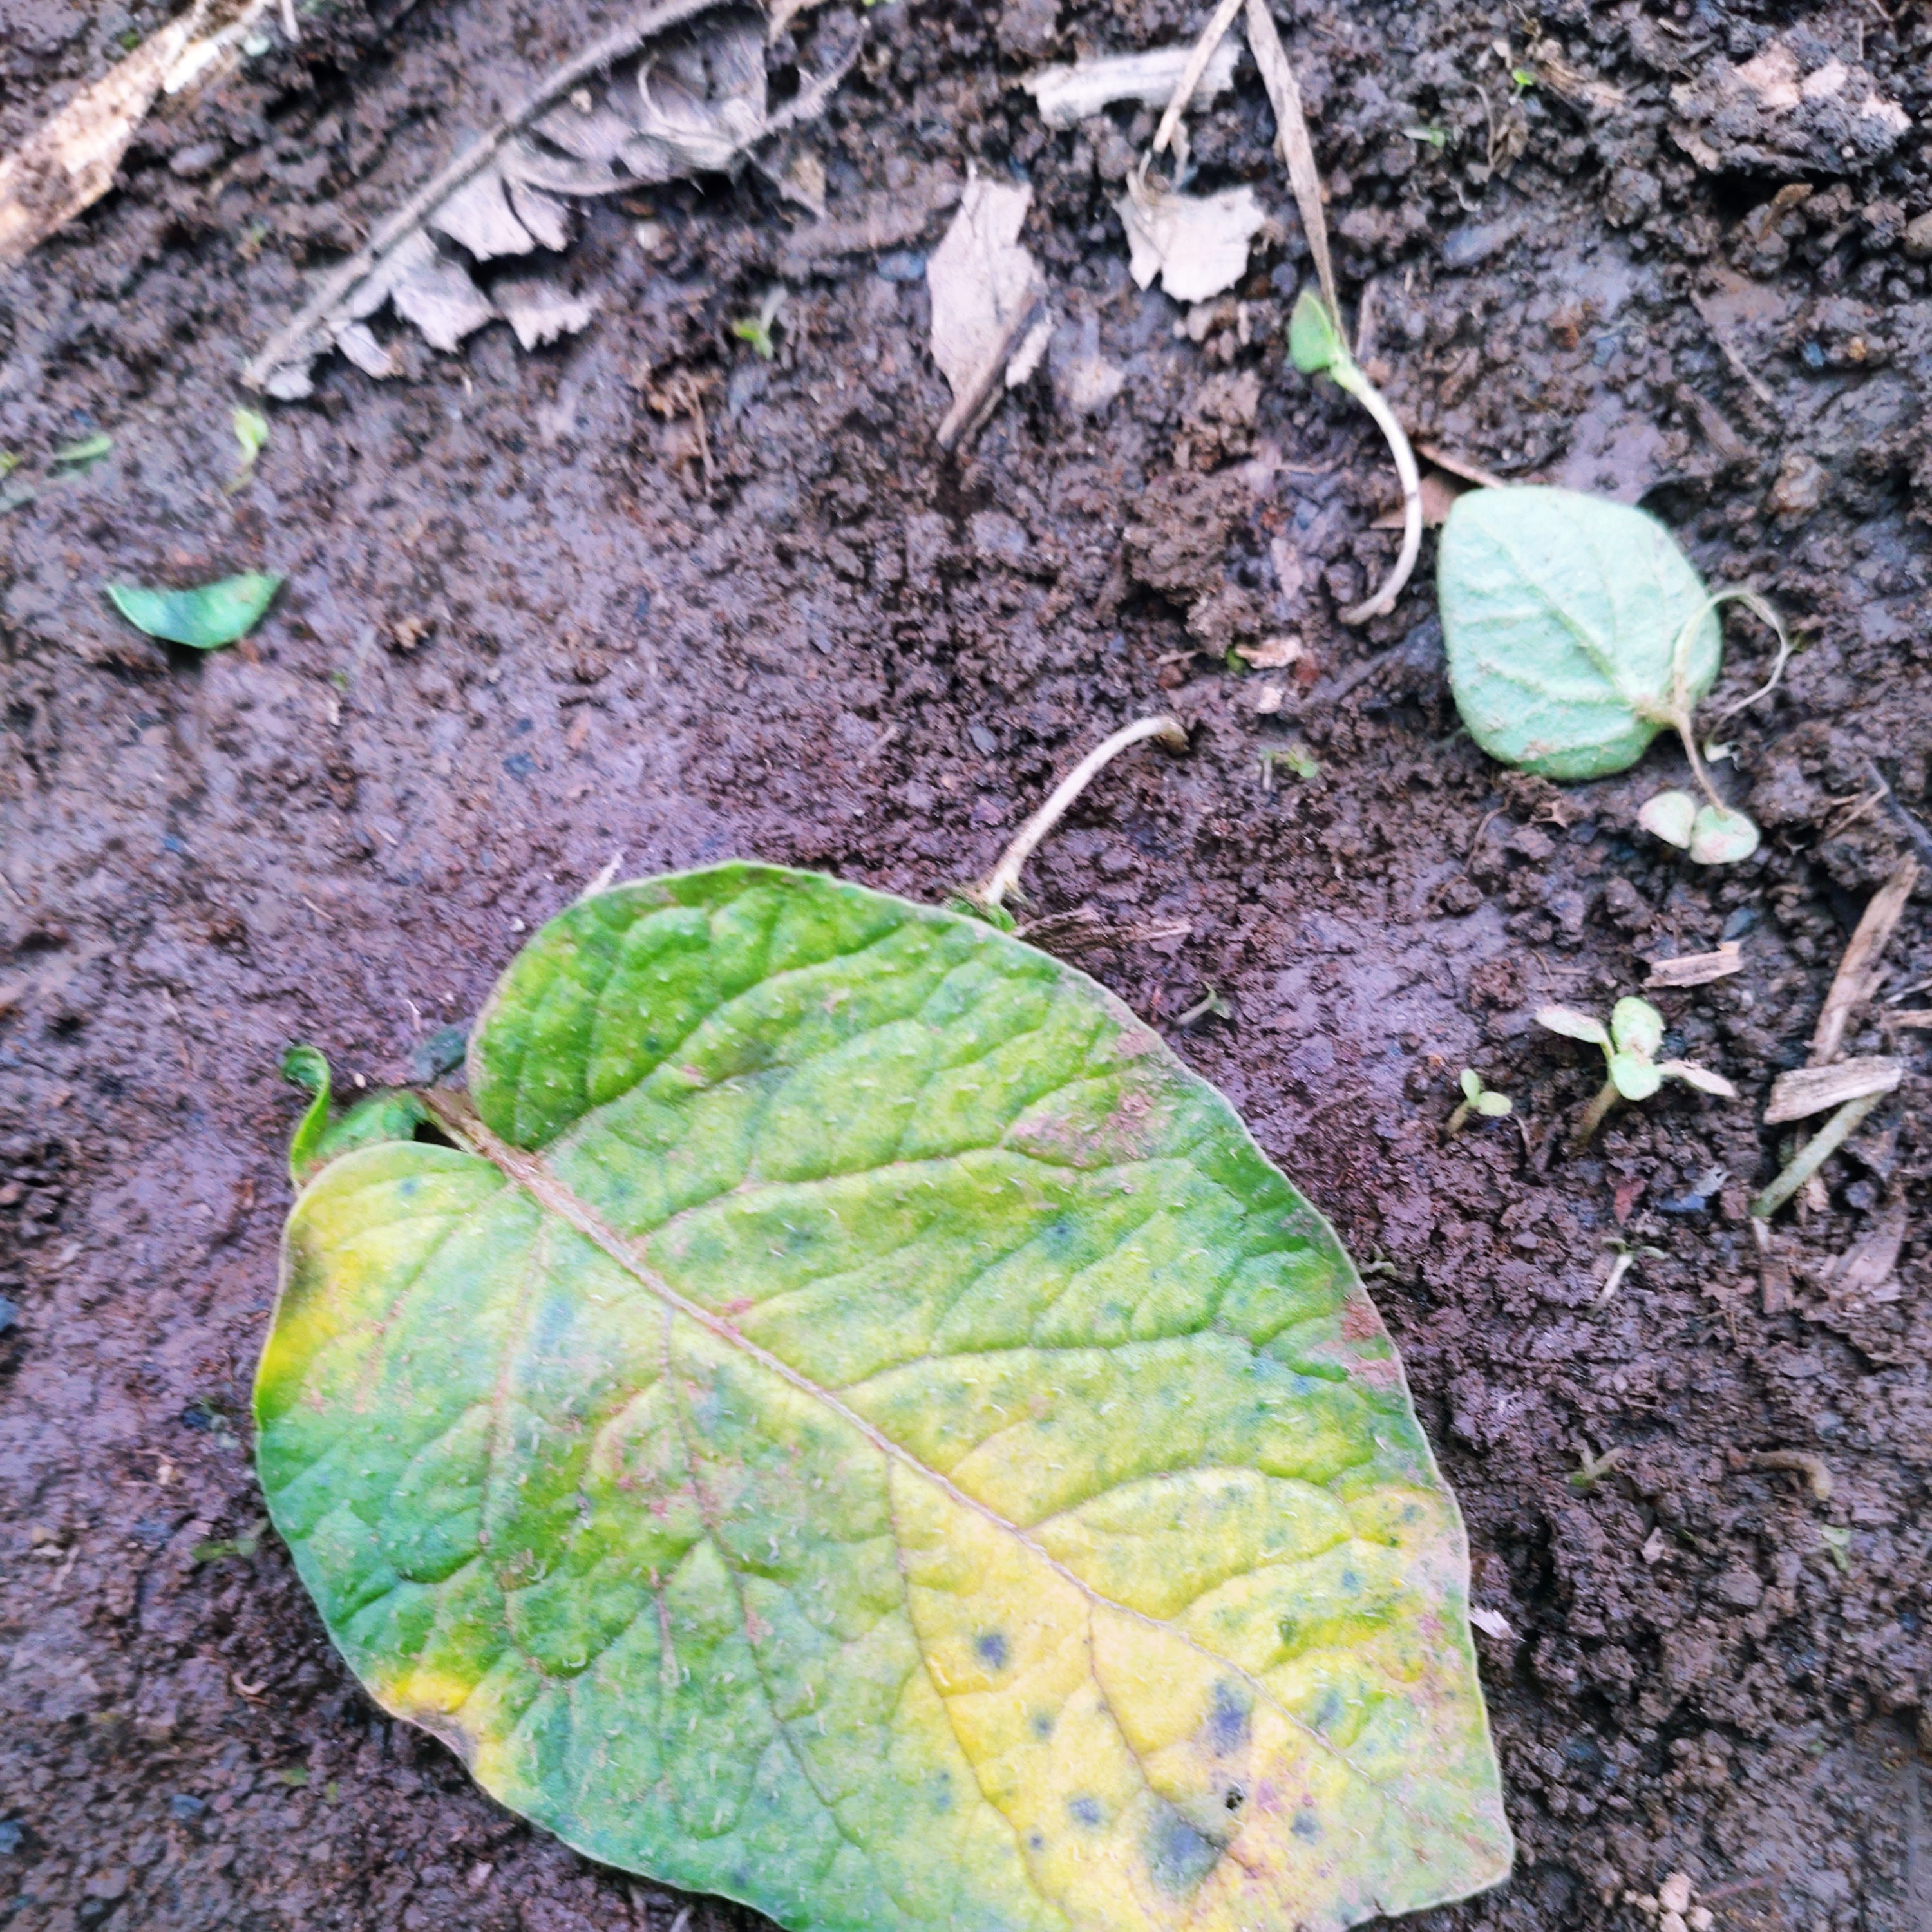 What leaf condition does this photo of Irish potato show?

late blight
